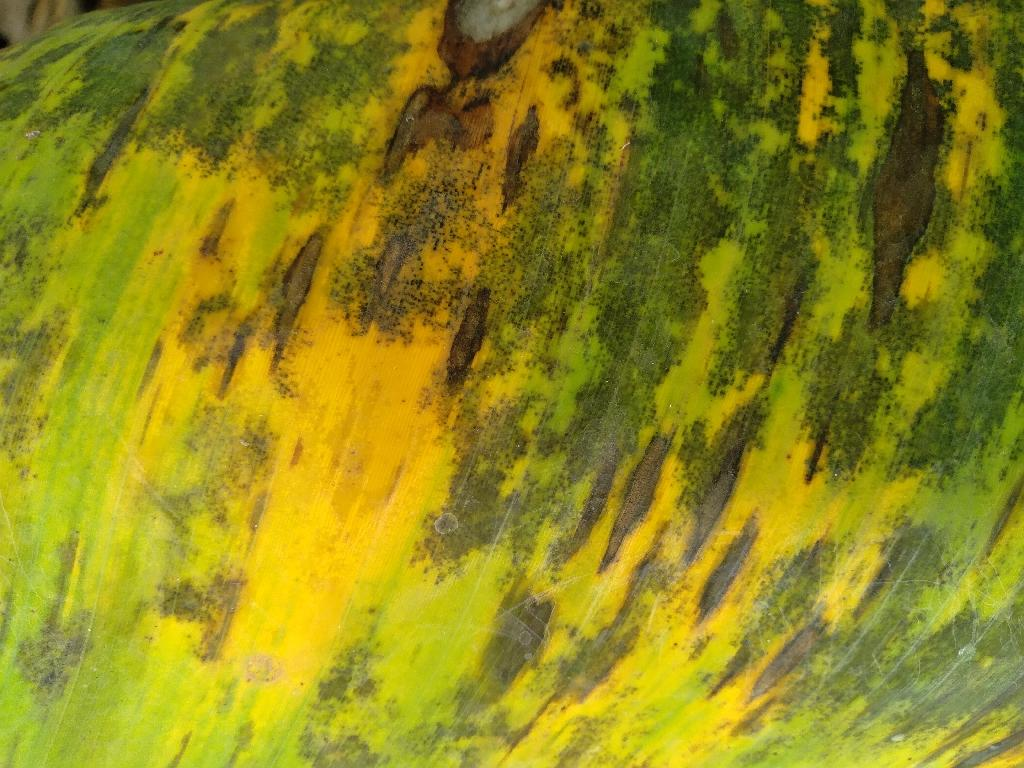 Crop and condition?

banana, black sigatoka
